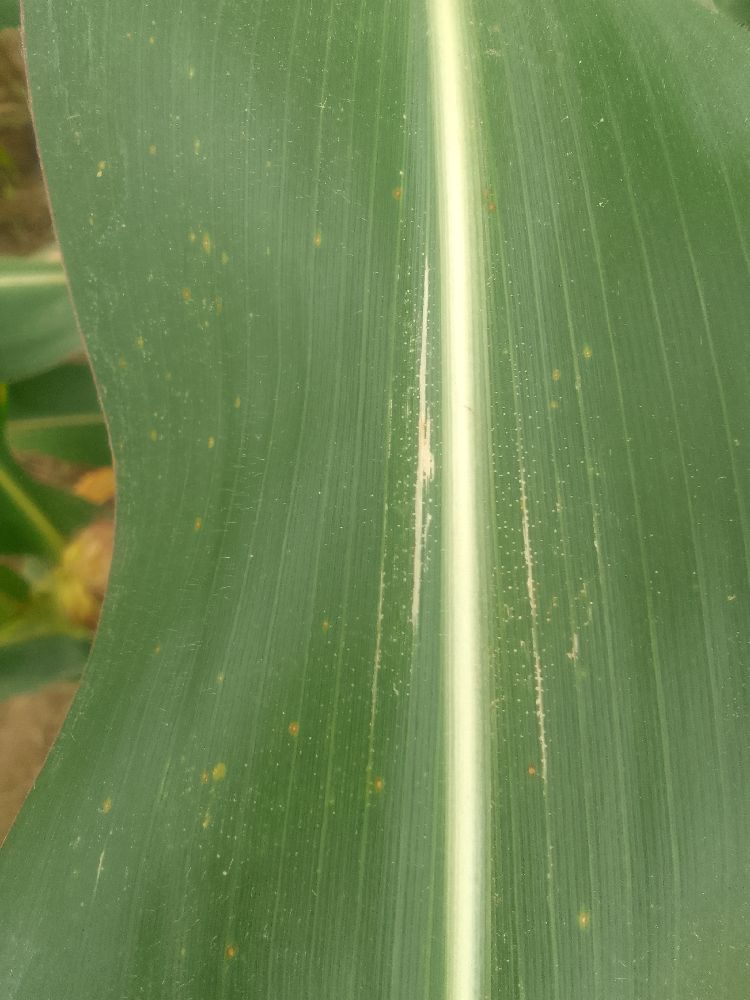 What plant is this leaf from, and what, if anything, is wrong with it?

maize, healthy
